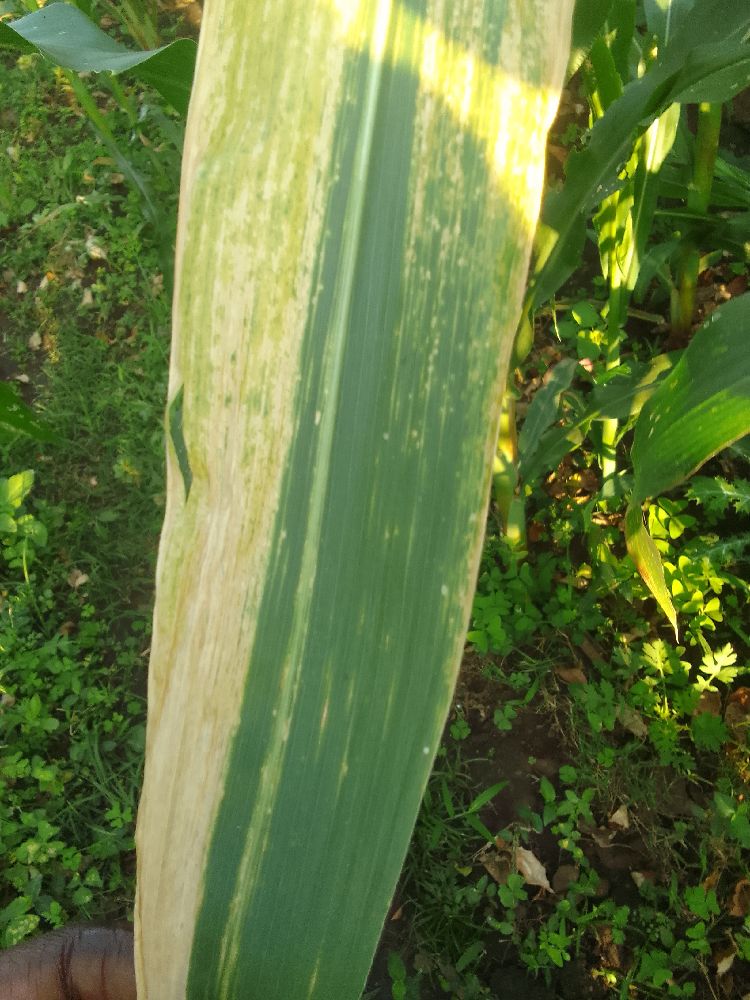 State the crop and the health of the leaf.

maize, maize lethal necrosis
